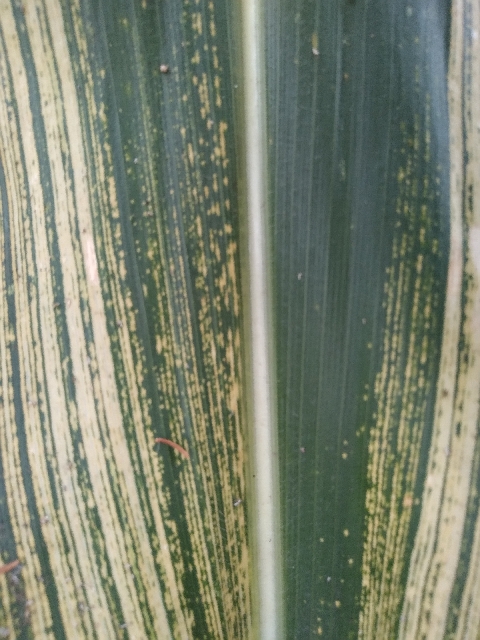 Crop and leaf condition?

maize, maize streak virus
